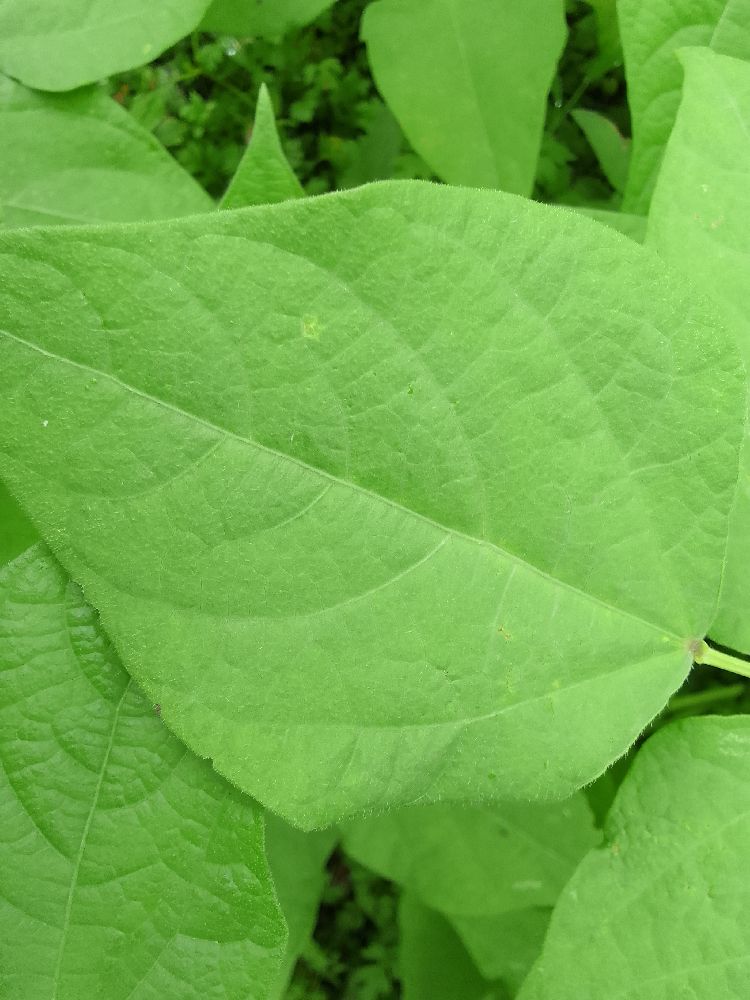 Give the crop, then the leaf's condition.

common bean, healthy
